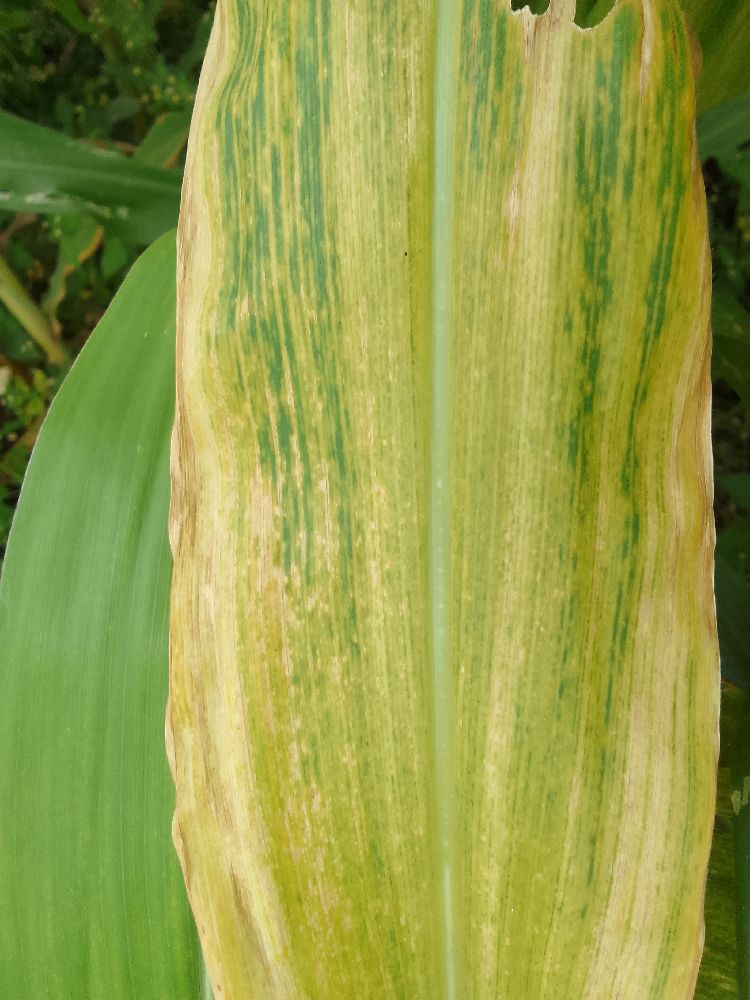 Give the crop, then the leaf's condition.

maize, maize lethal necrosis
